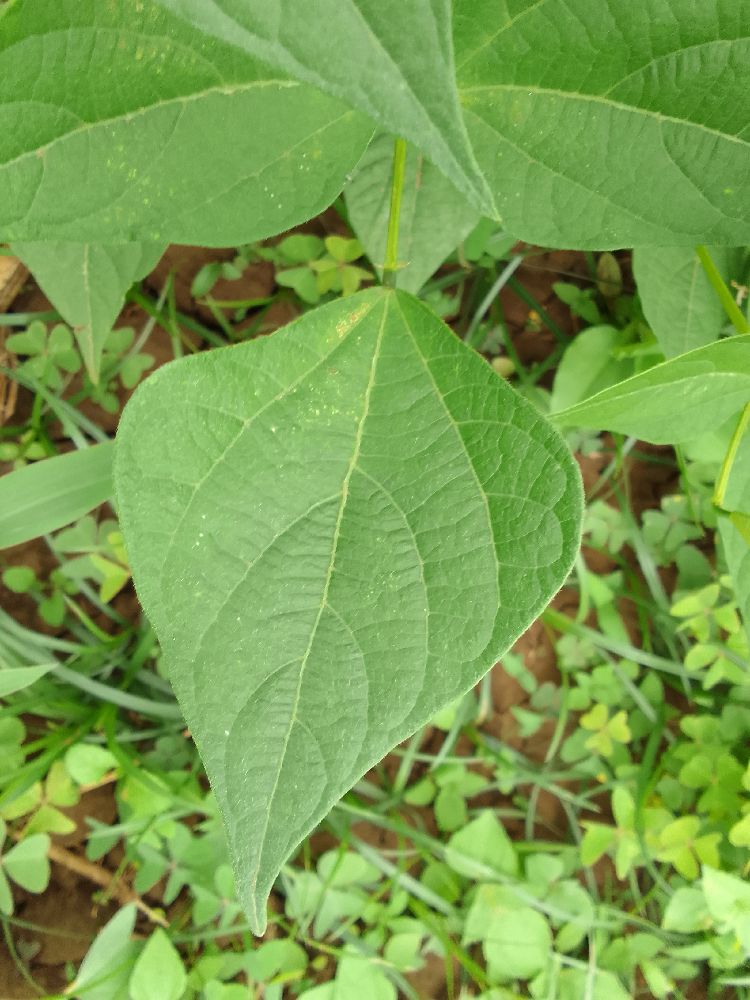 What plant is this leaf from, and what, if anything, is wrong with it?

common bean, healthy
